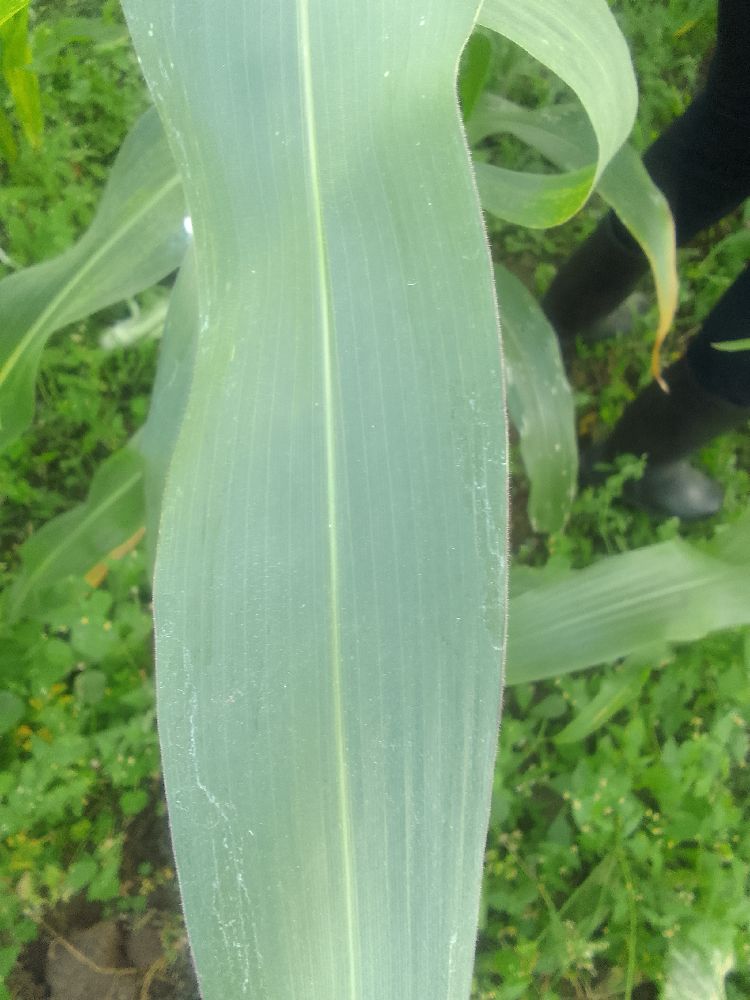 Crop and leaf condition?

maize, healthy
